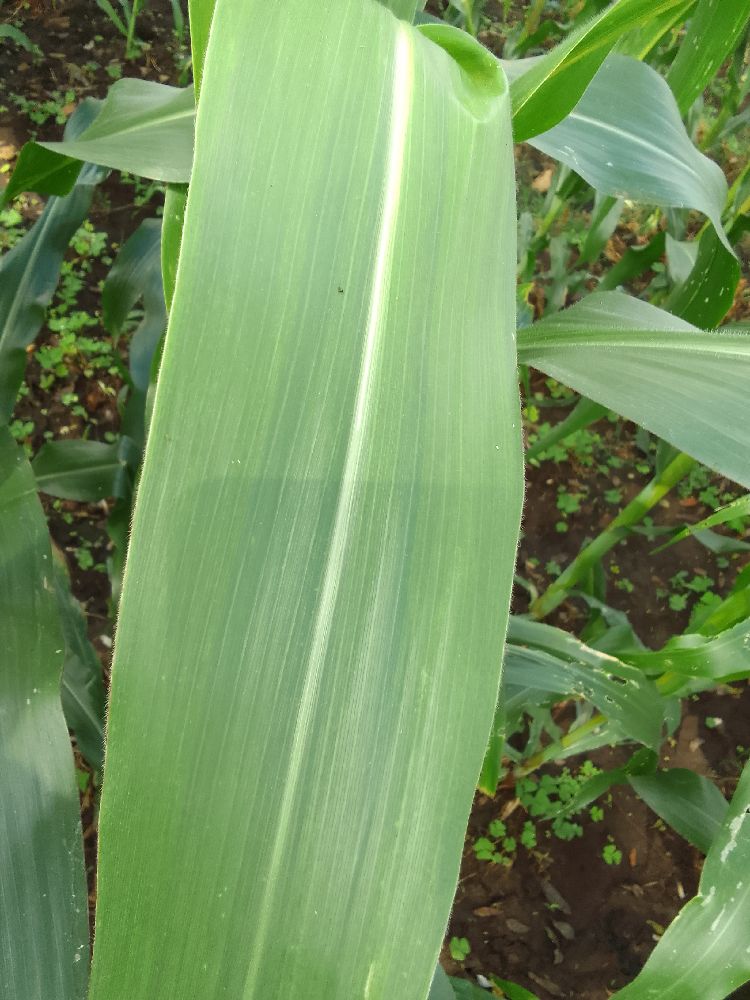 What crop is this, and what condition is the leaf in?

maize, healthy
